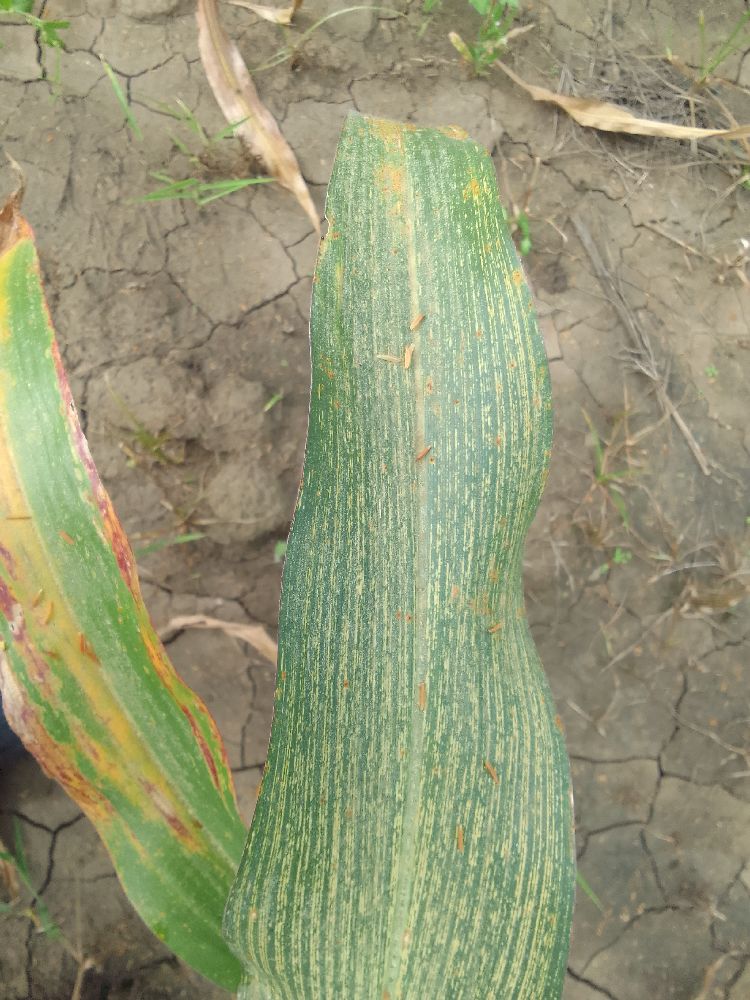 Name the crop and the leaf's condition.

maize, maize streak virus
